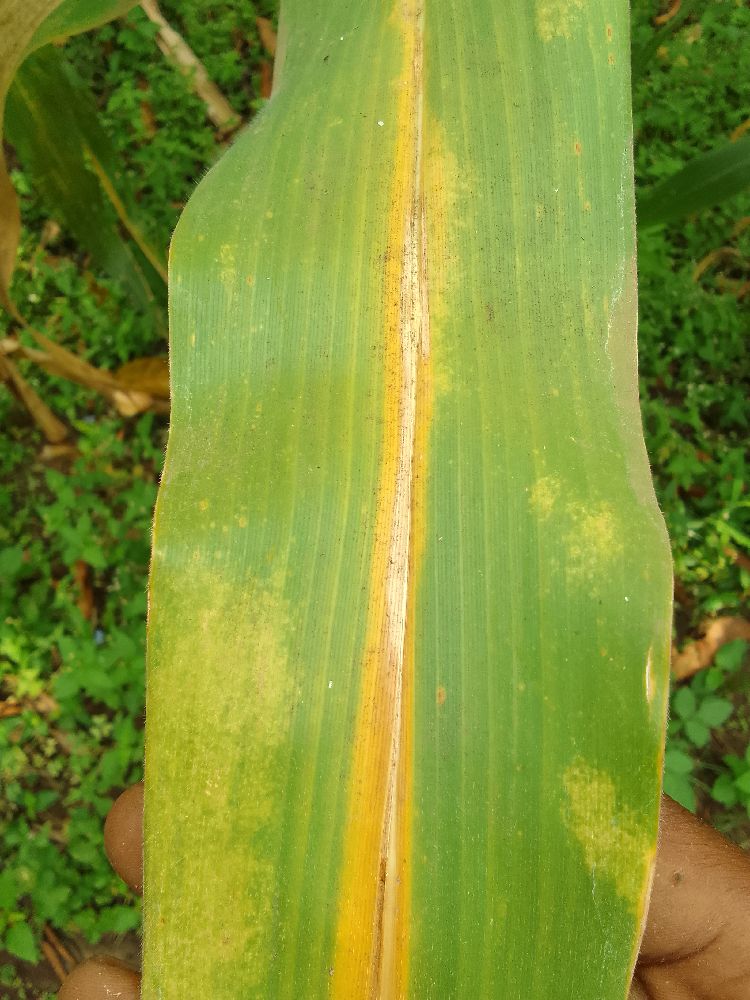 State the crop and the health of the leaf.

maize, maize lethal necrosis
